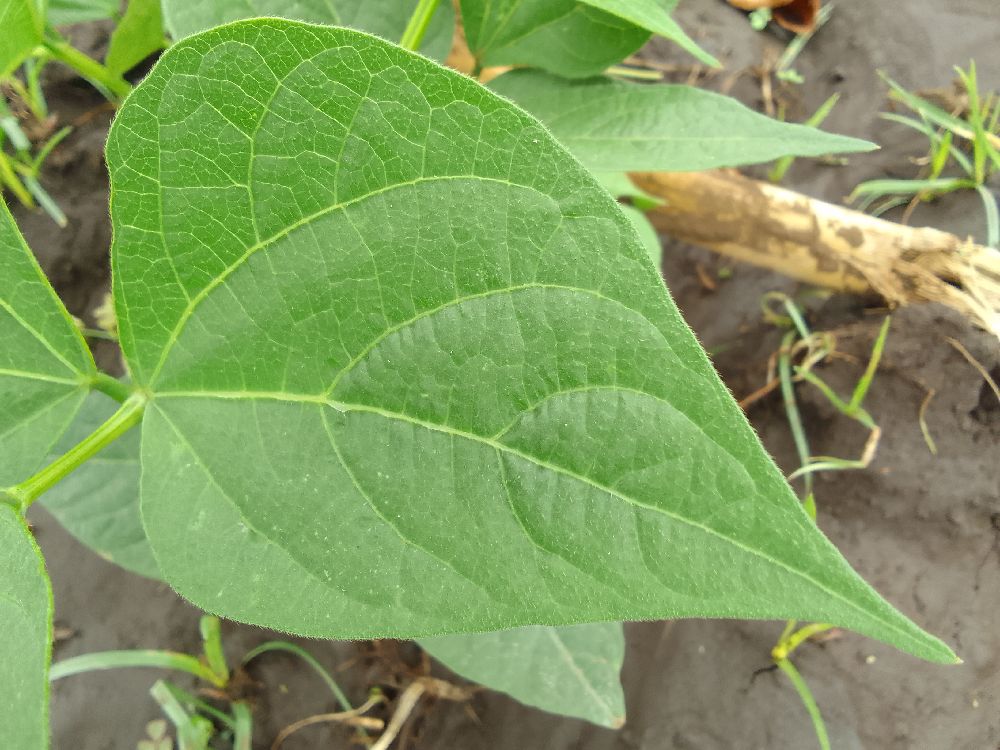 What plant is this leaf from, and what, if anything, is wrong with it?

common bean, healthy
